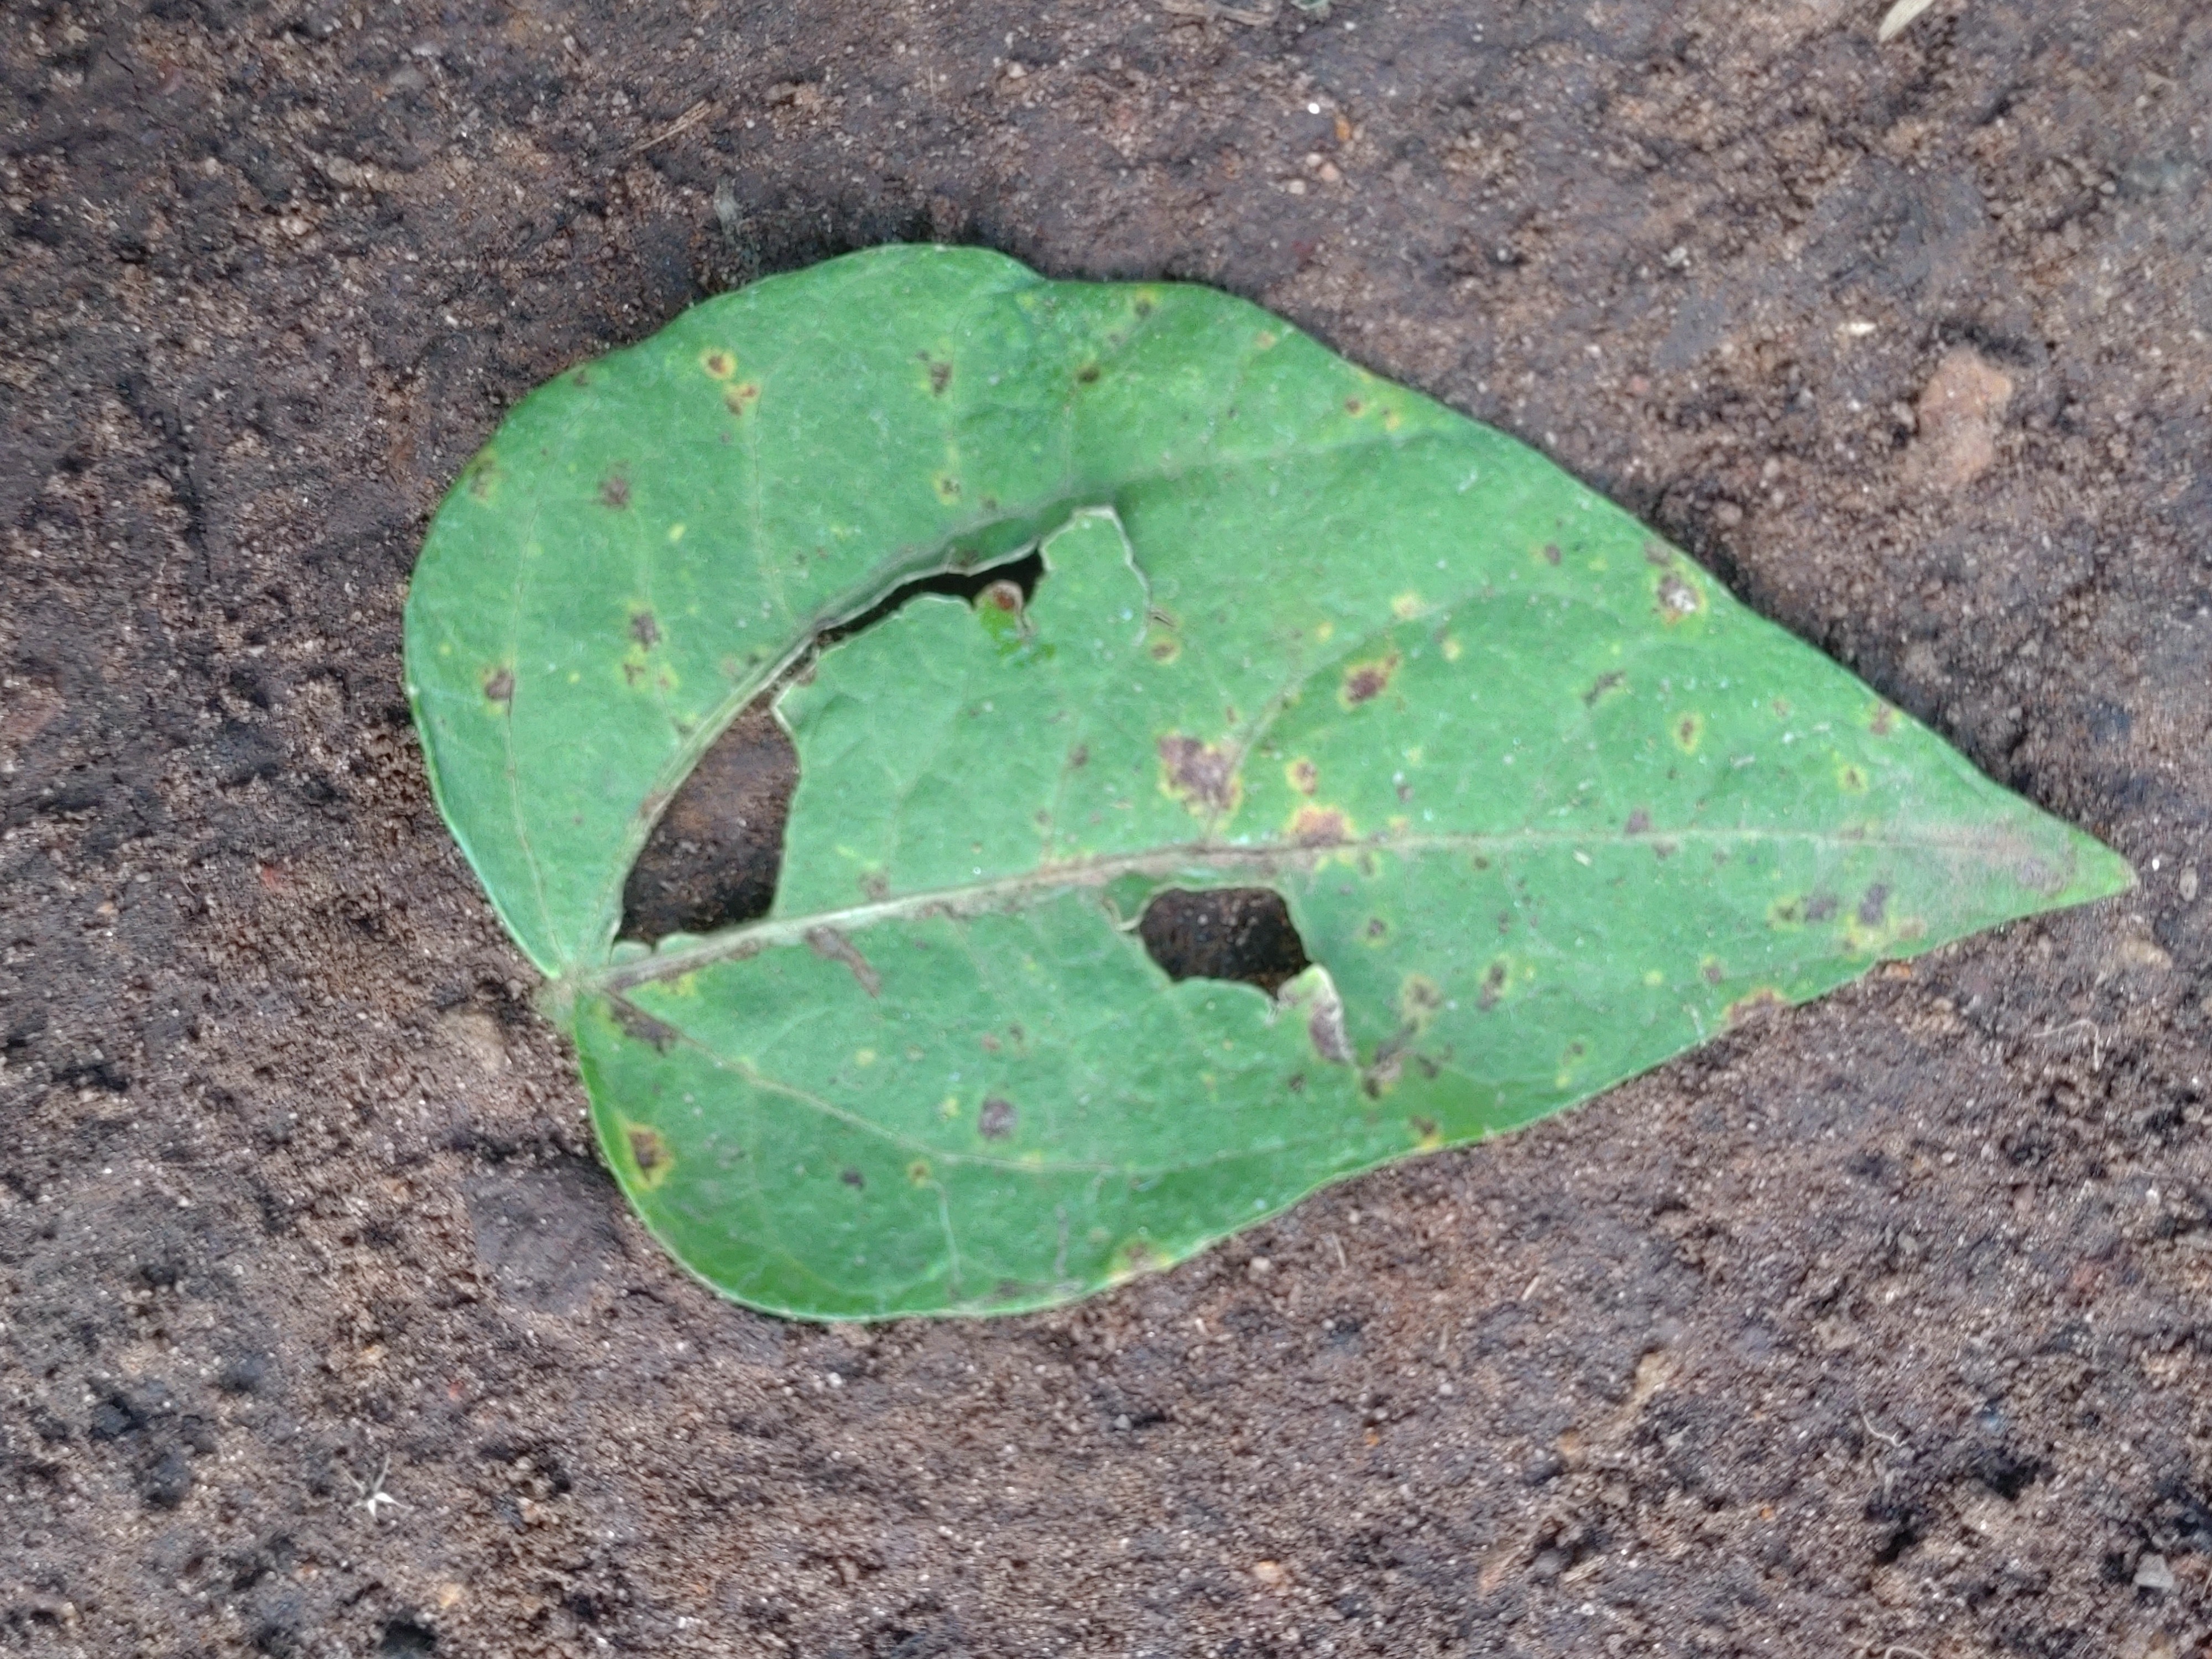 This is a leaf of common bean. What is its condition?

anthracnose
